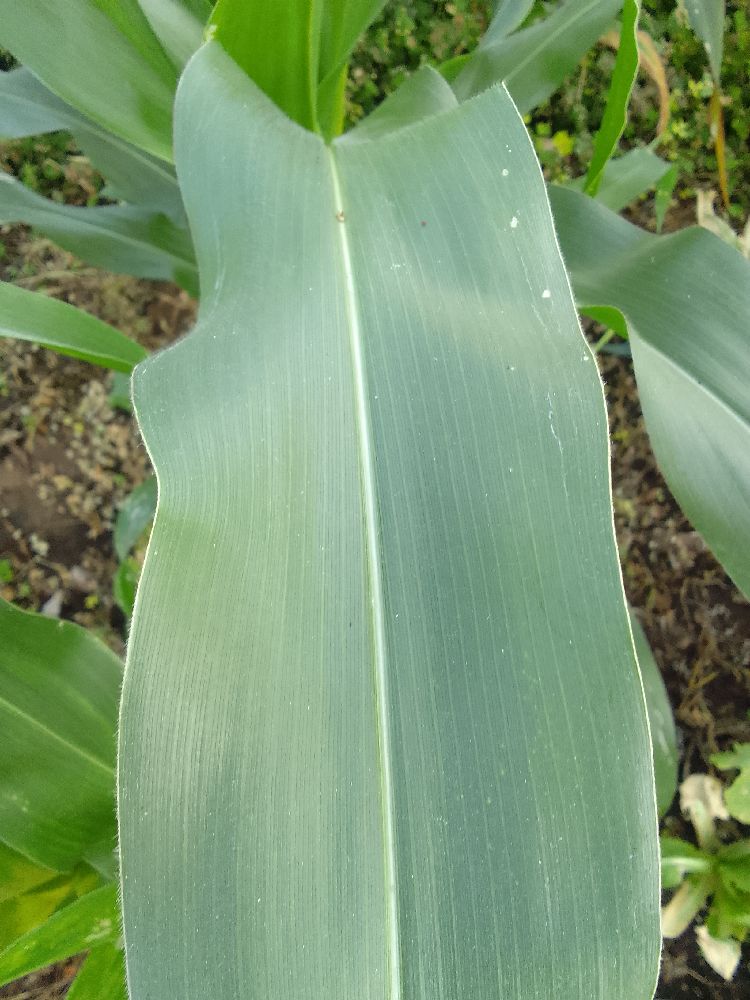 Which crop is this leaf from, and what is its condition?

maize, healthy
